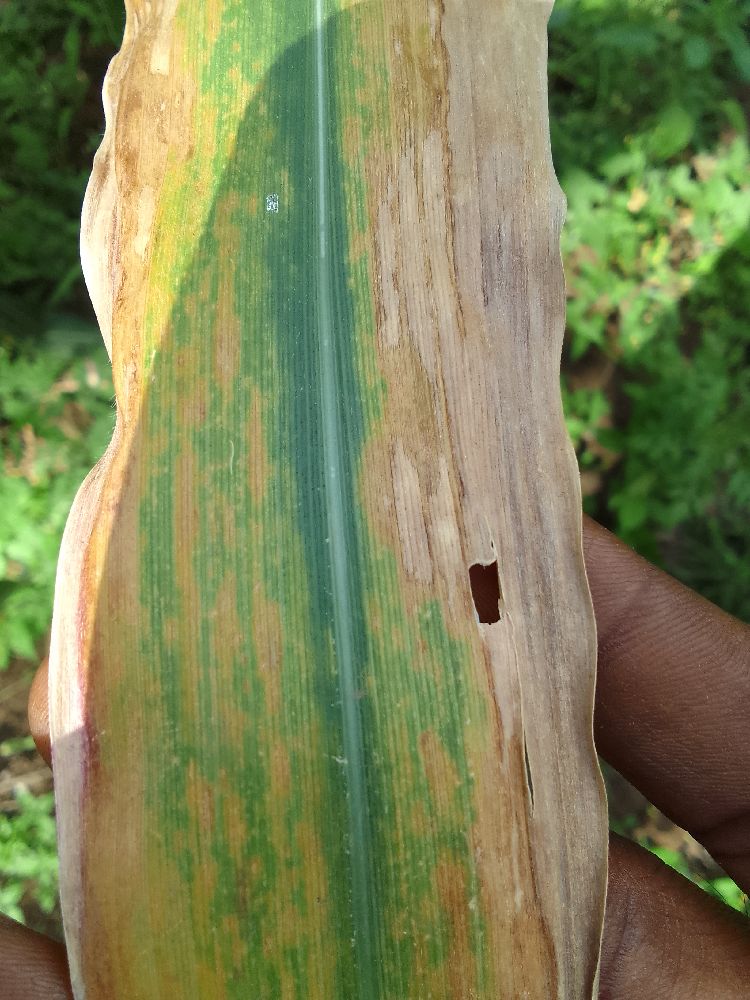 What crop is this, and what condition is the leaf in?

maize, maize lethal necrosis
